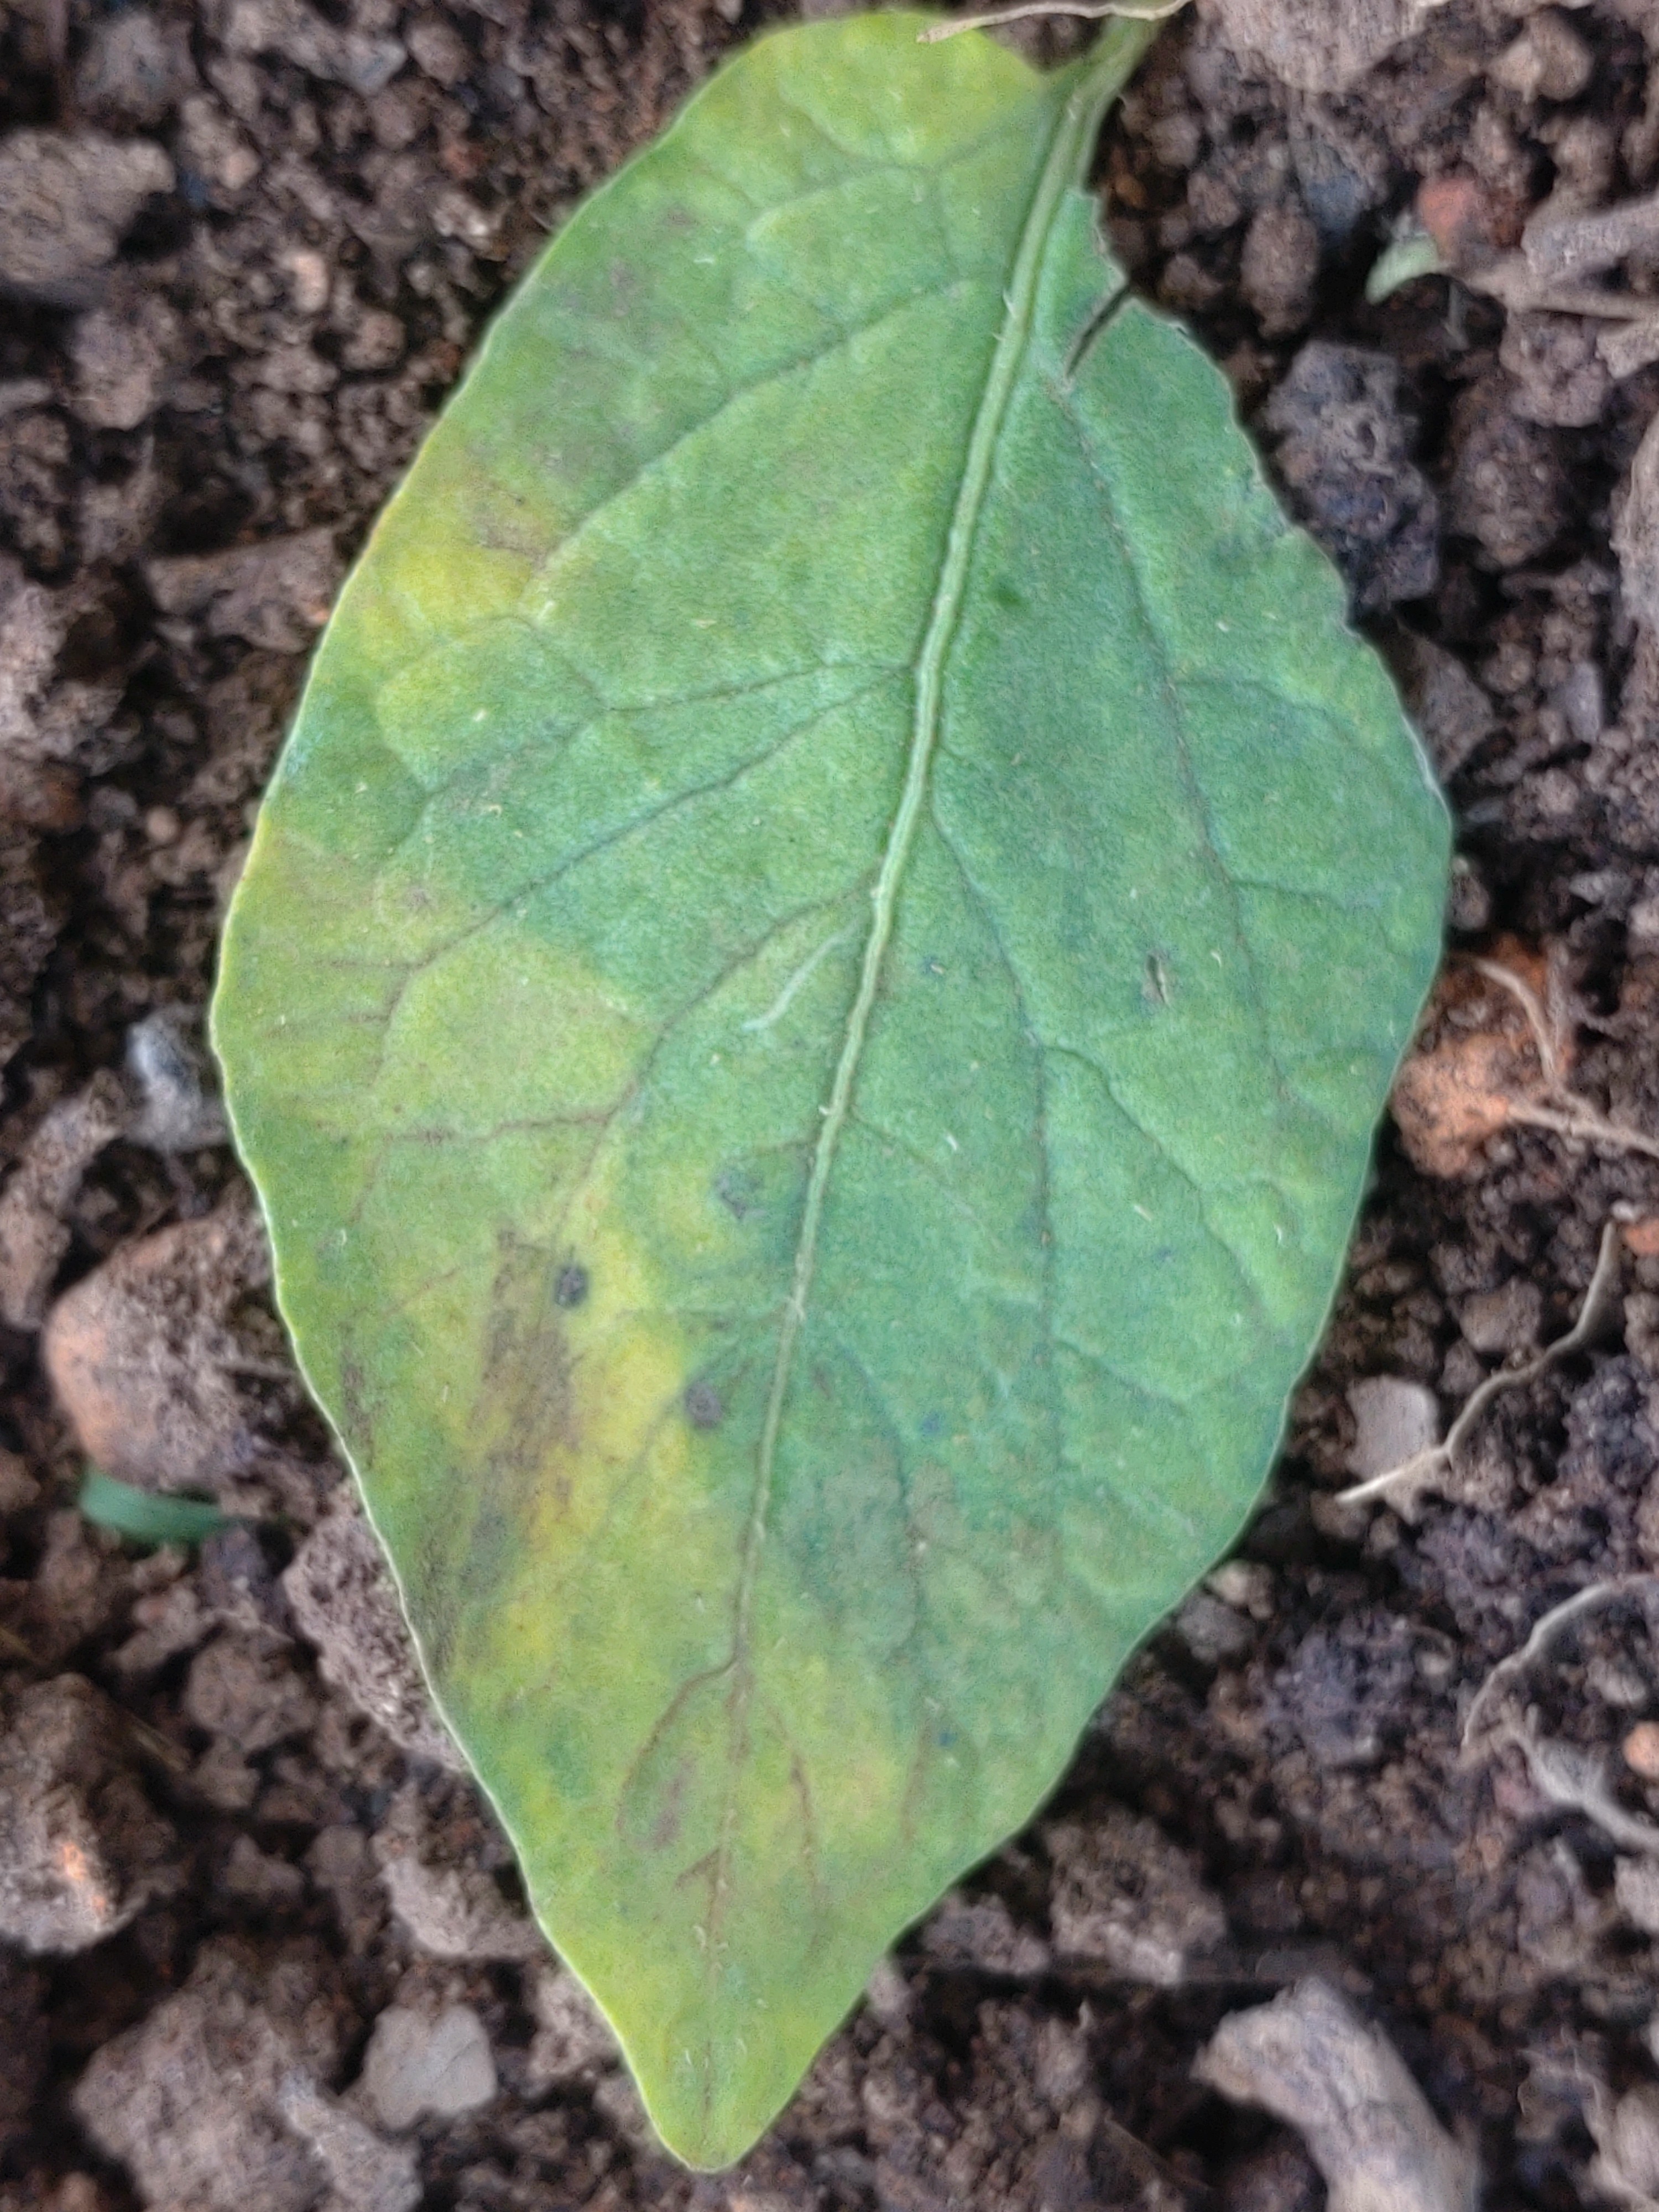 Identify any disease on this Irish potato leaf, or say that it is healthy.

late blight
